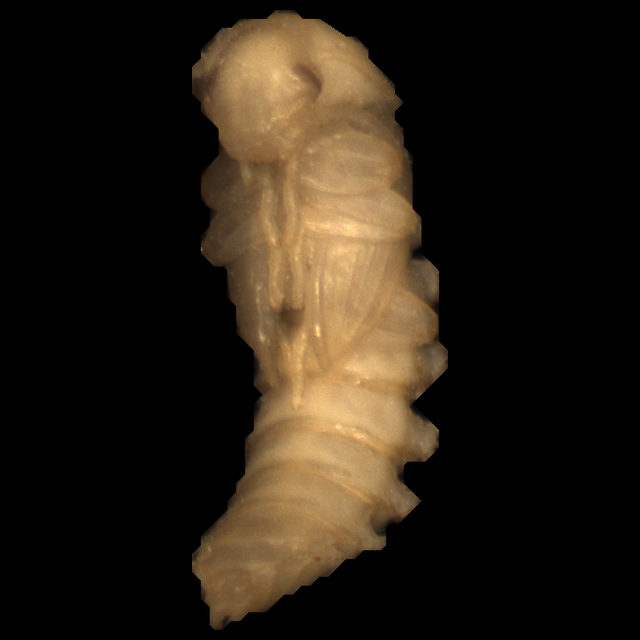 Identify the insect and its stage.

mealworm pupa
